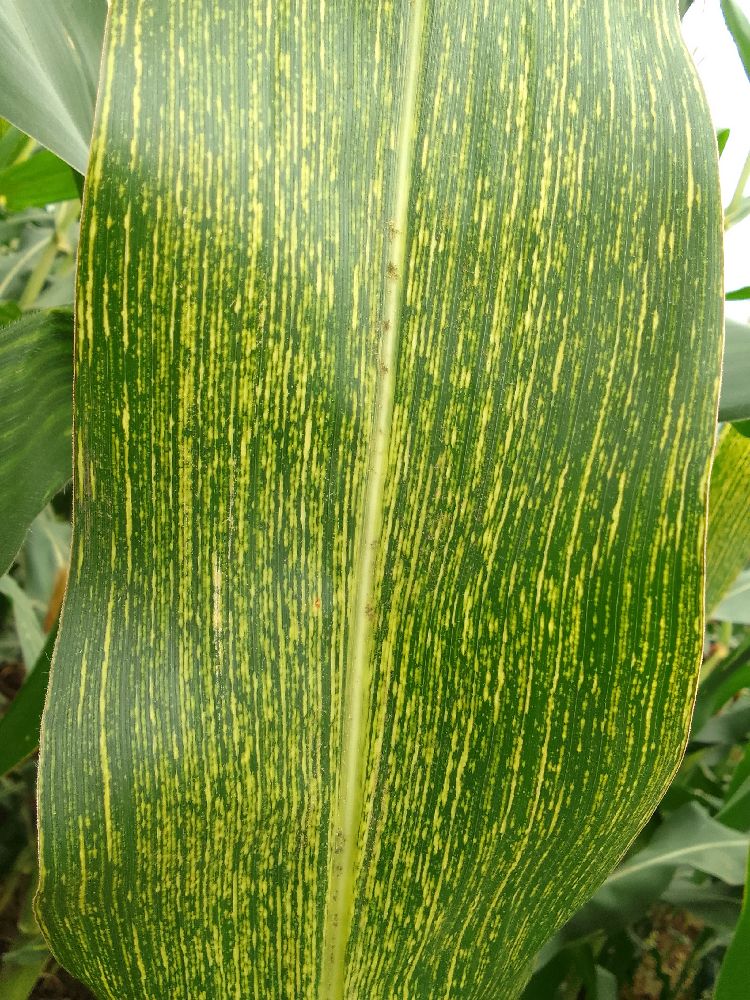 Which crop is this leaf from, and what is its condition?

maize, maize streak virus
